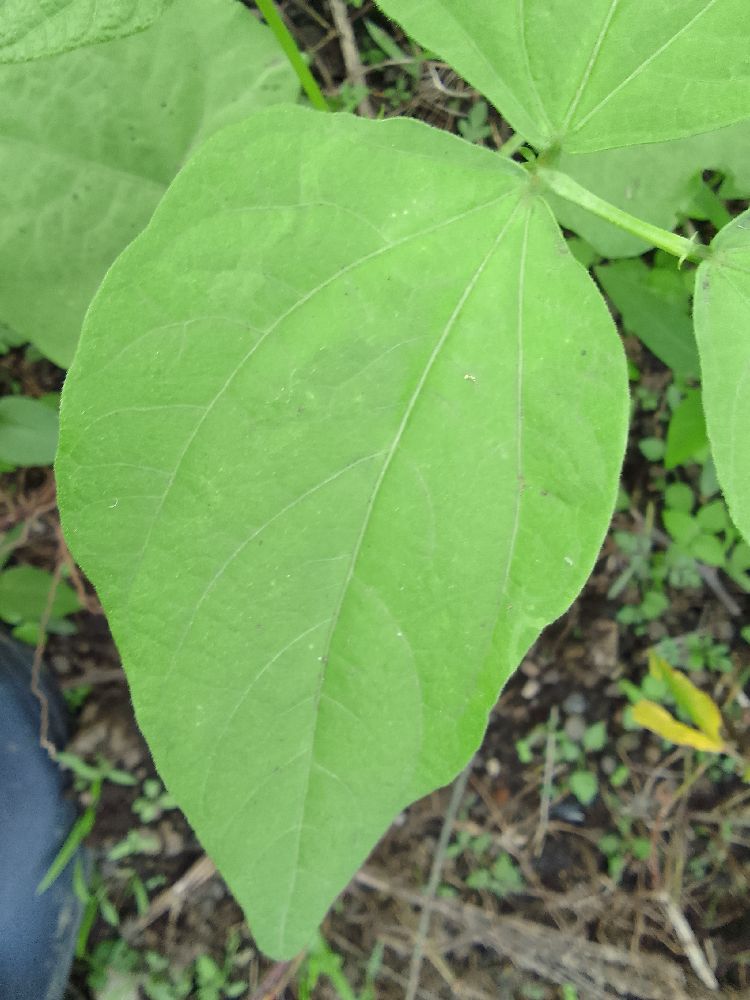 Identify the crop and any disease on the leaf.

common bean, healthy
